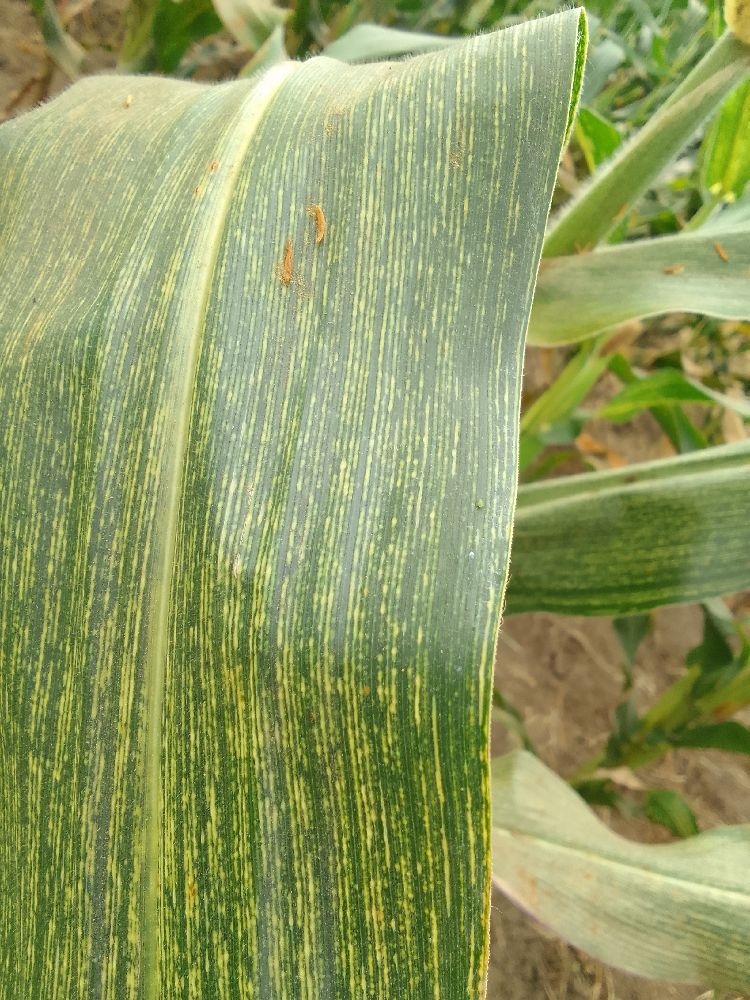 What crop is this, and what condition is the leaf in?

maize, maize streak virus
